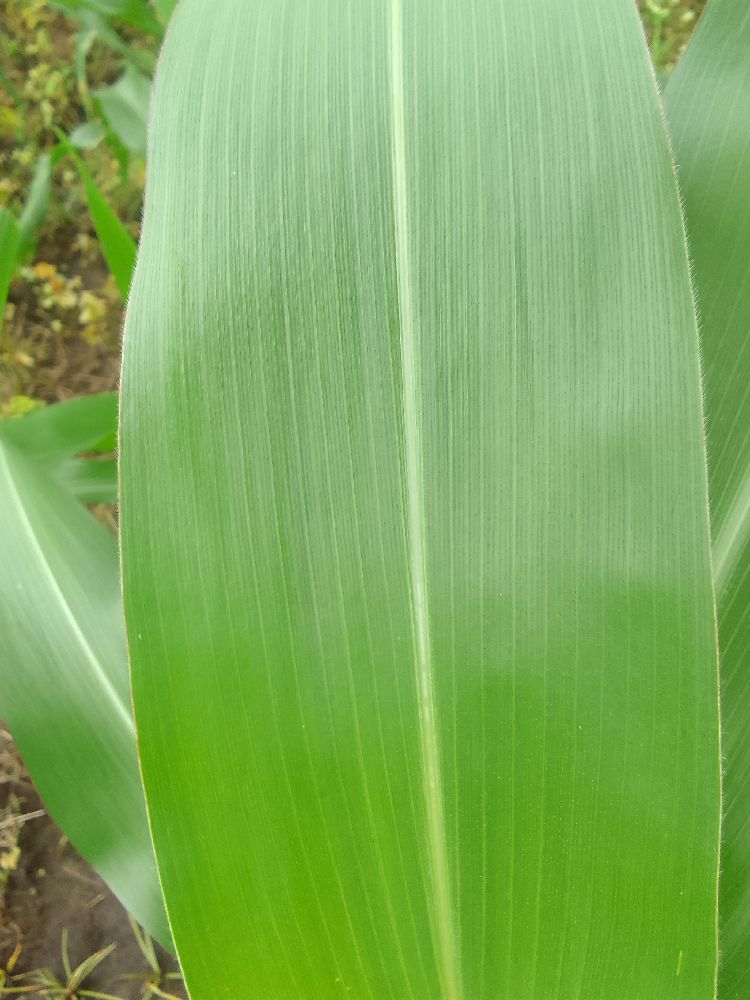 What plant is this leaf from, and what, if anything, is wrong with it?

maize, healthy
